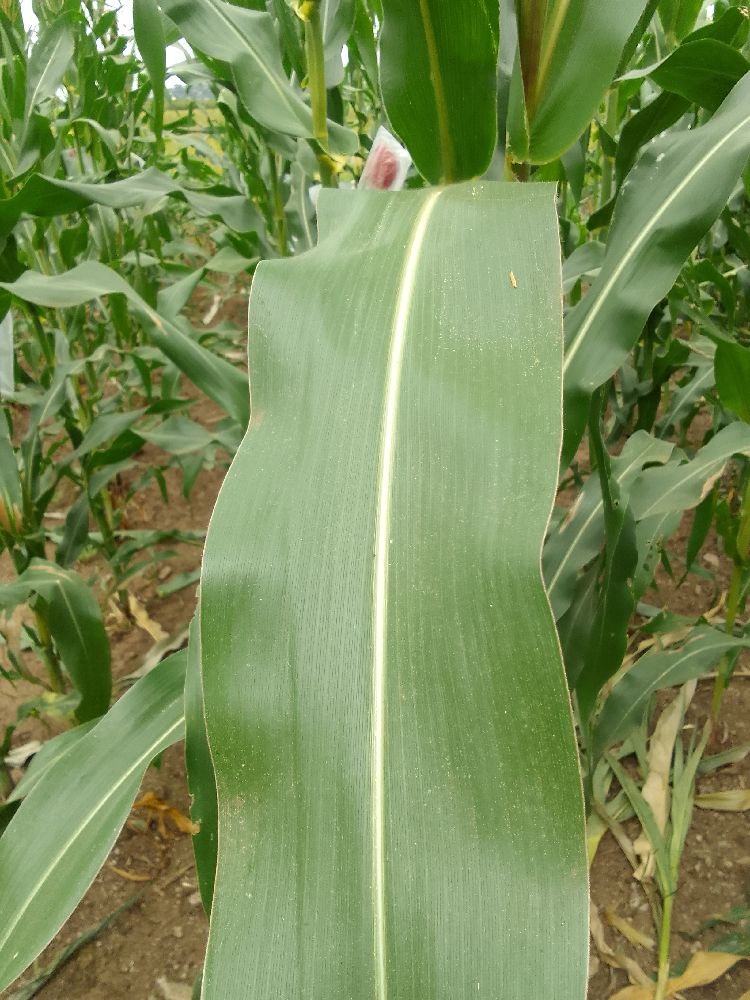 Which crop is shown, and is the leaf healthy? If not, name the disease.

maize, healthy
